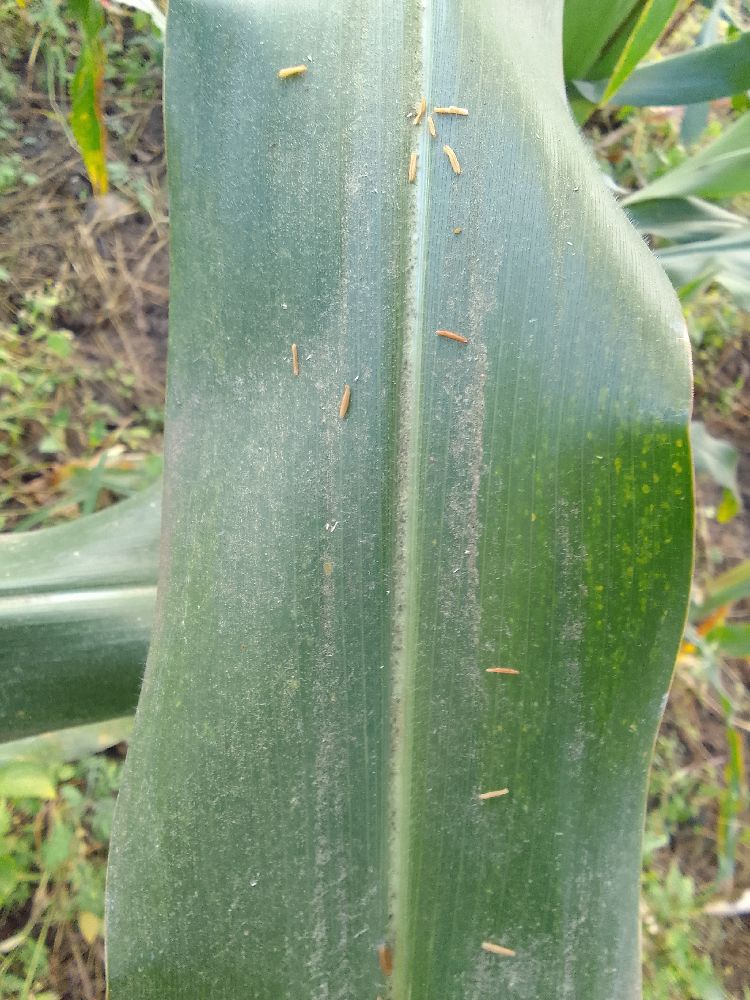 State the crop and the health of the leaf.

maize, healthy
